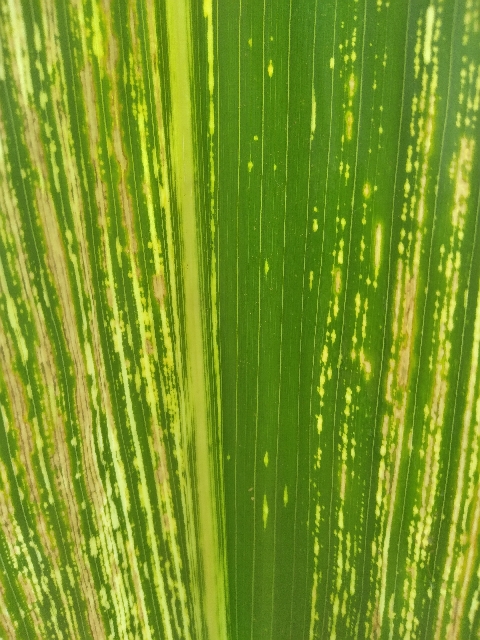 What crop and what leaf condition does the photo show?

maize, maize streak virus
